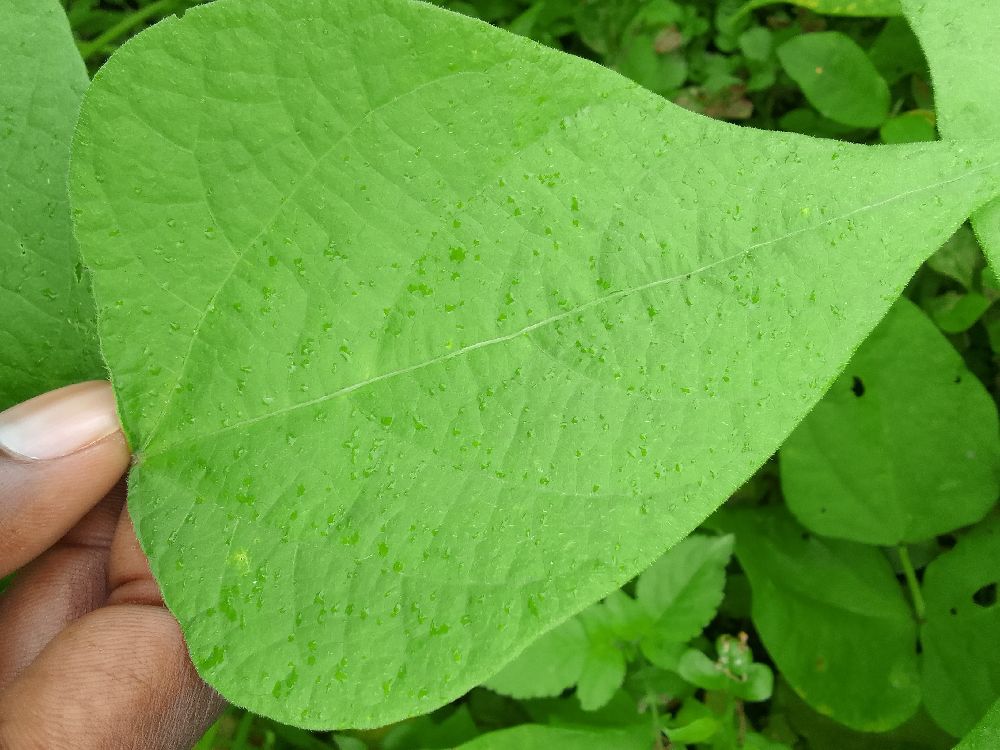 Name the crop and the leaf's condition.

common bean, healthy
